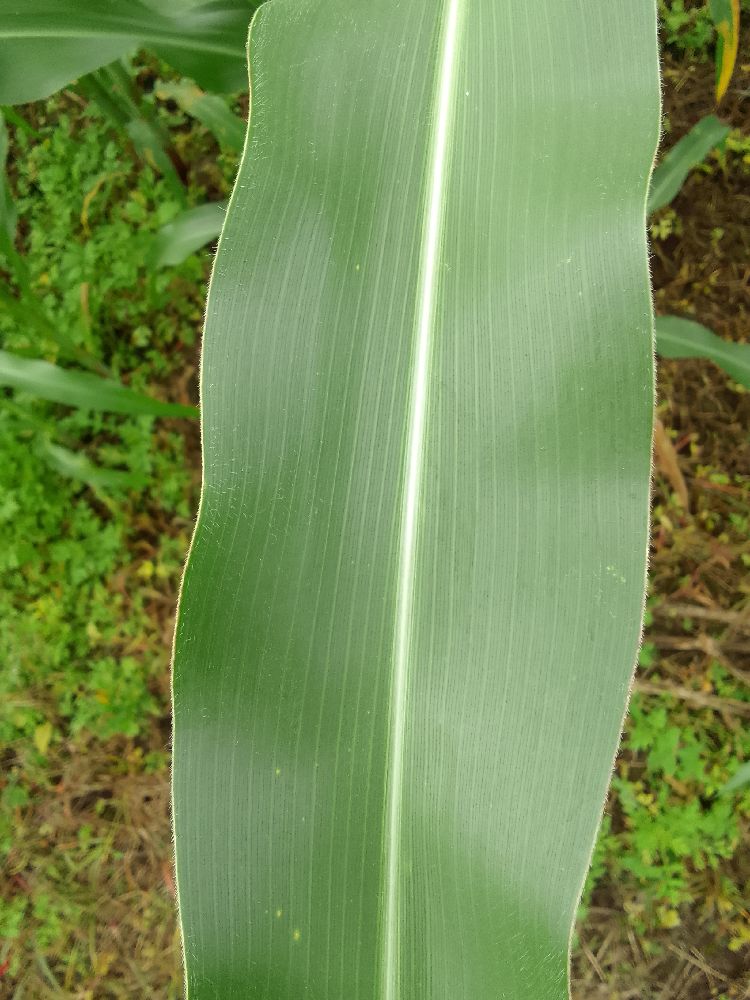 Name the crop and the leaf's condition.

maize, healthy
